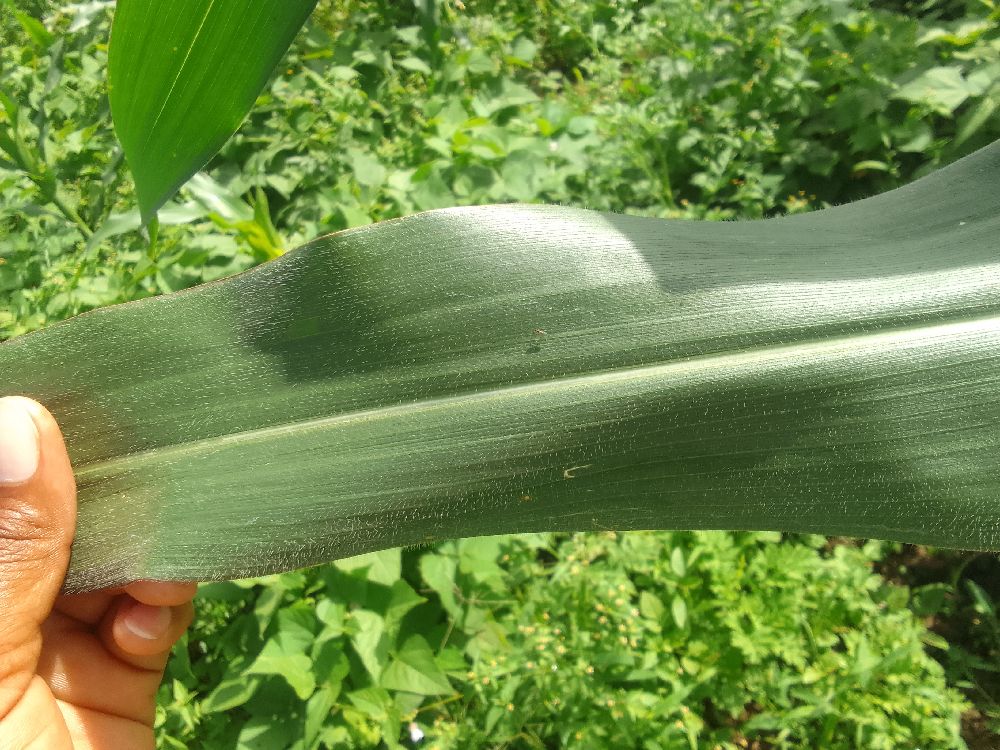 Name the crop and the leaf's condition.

maize, healthy
